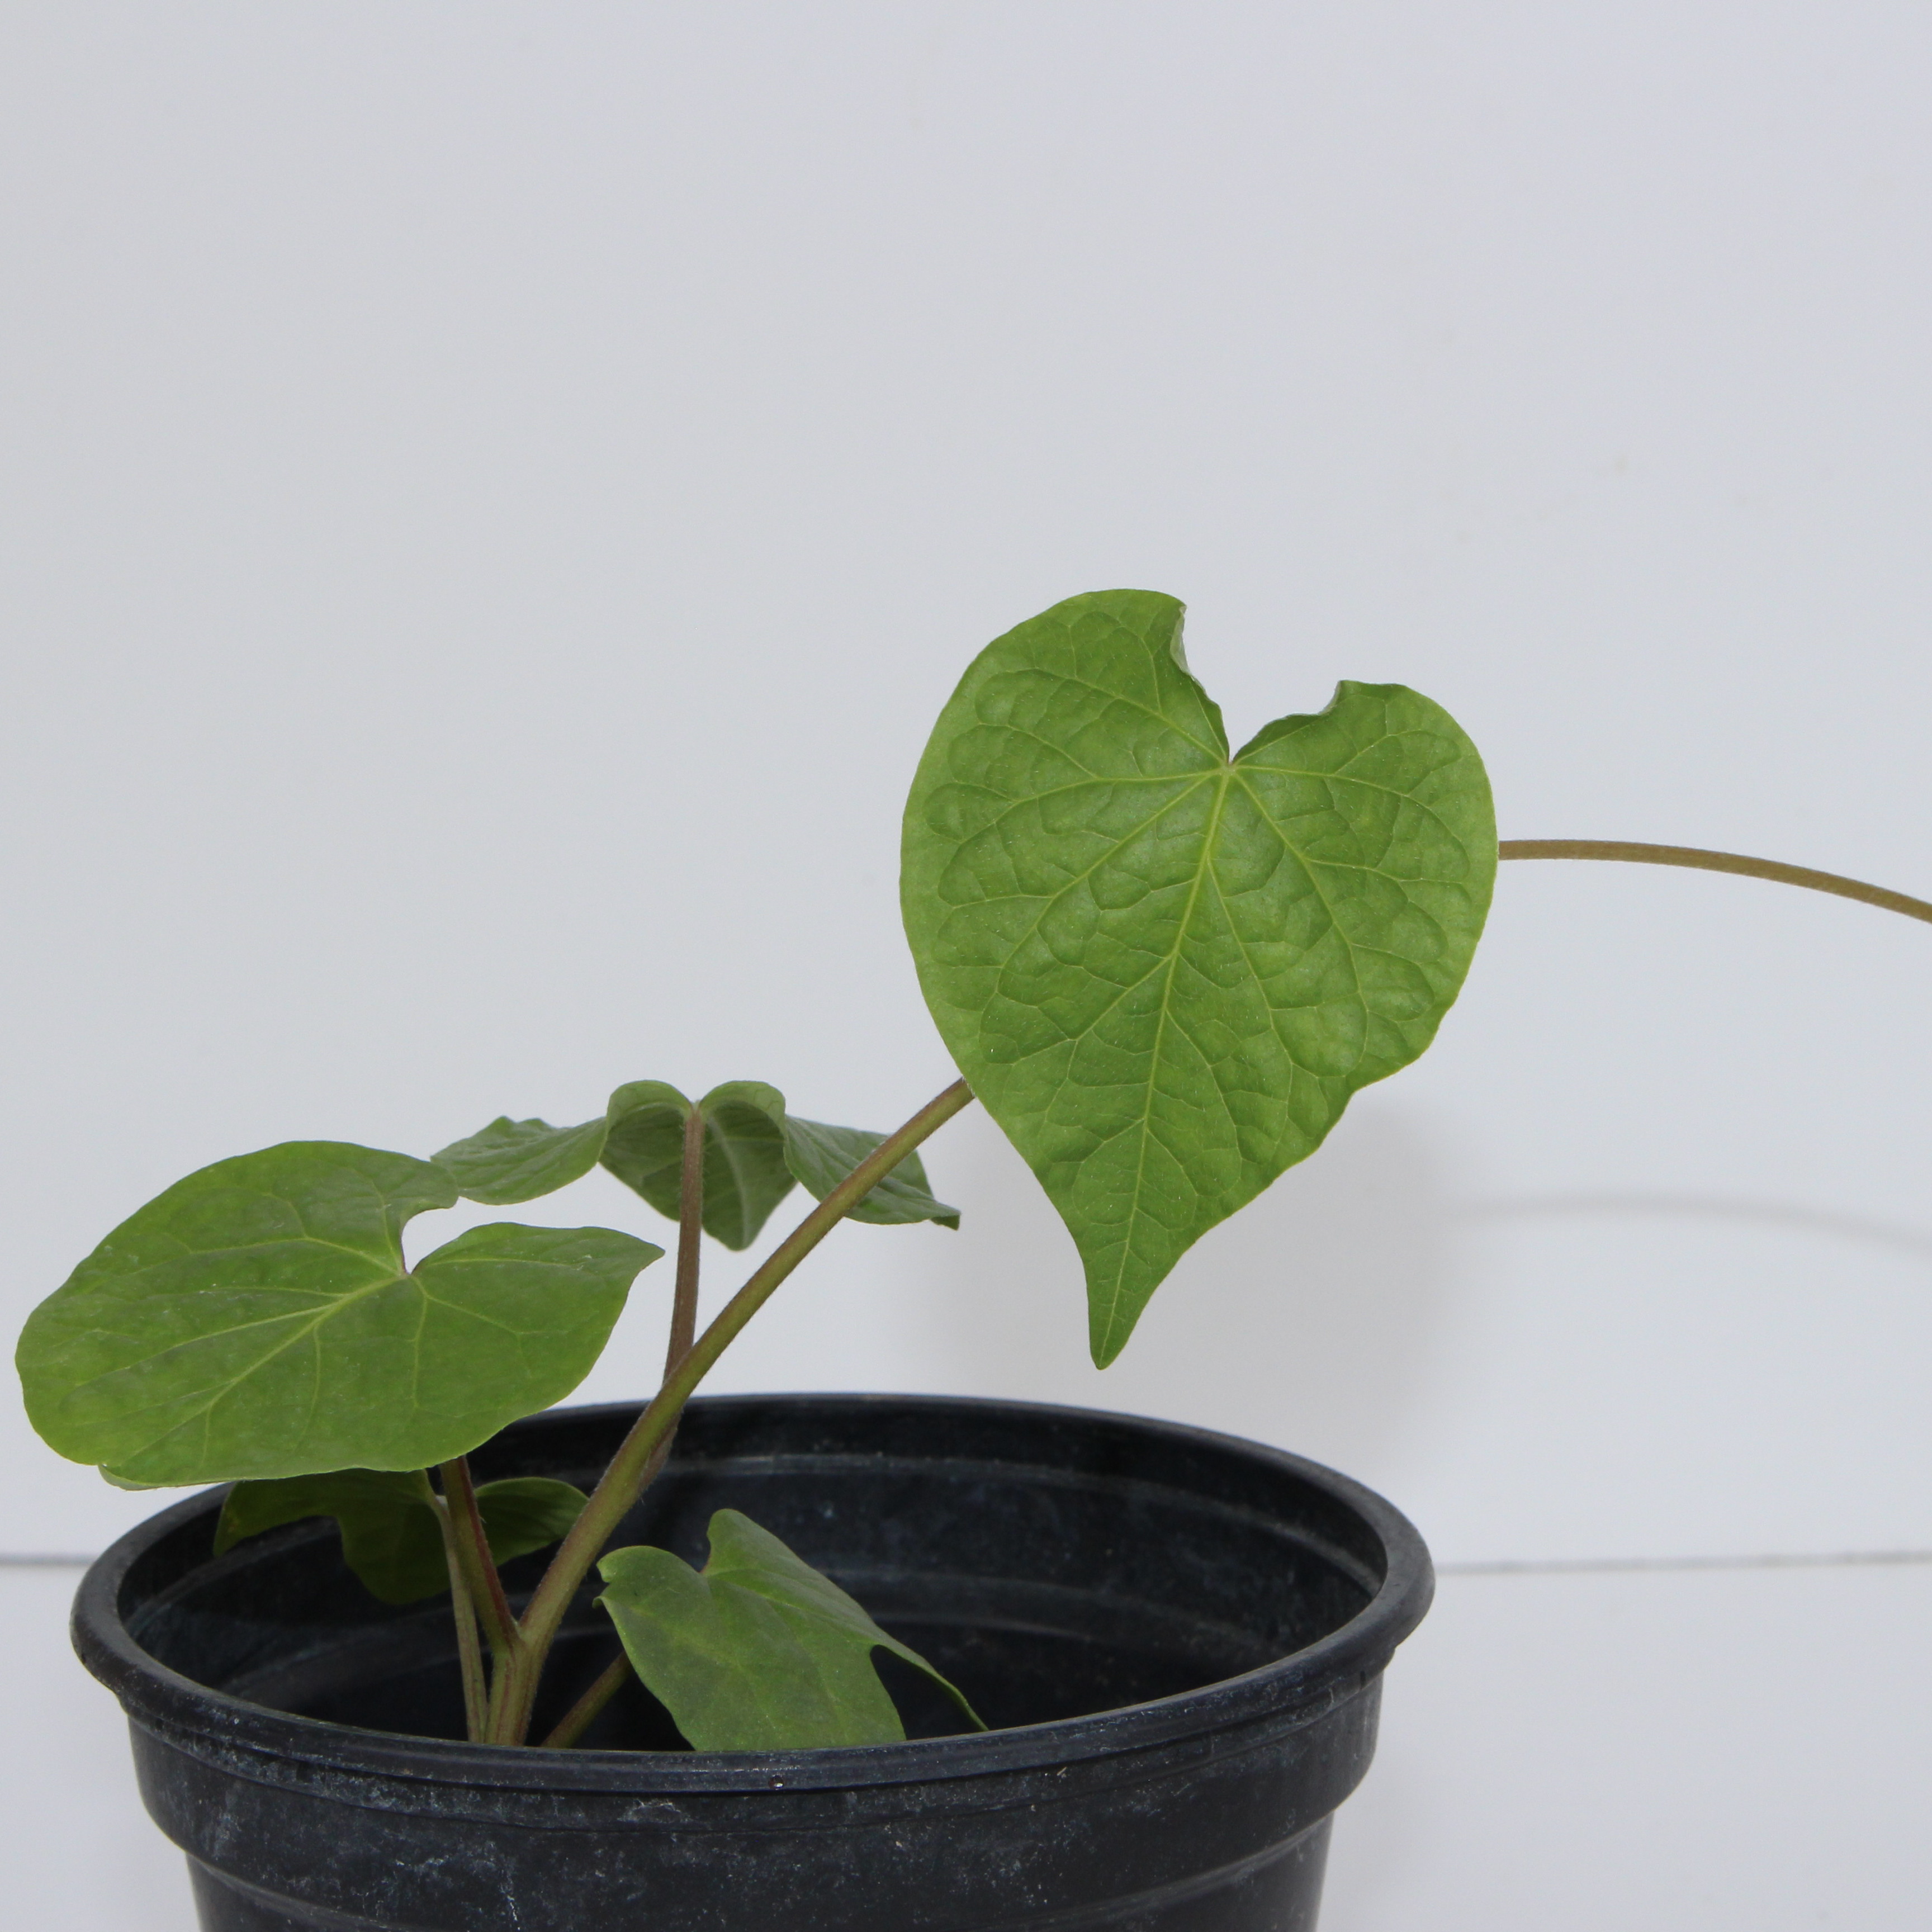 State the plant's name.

Convolvulus arvensis
